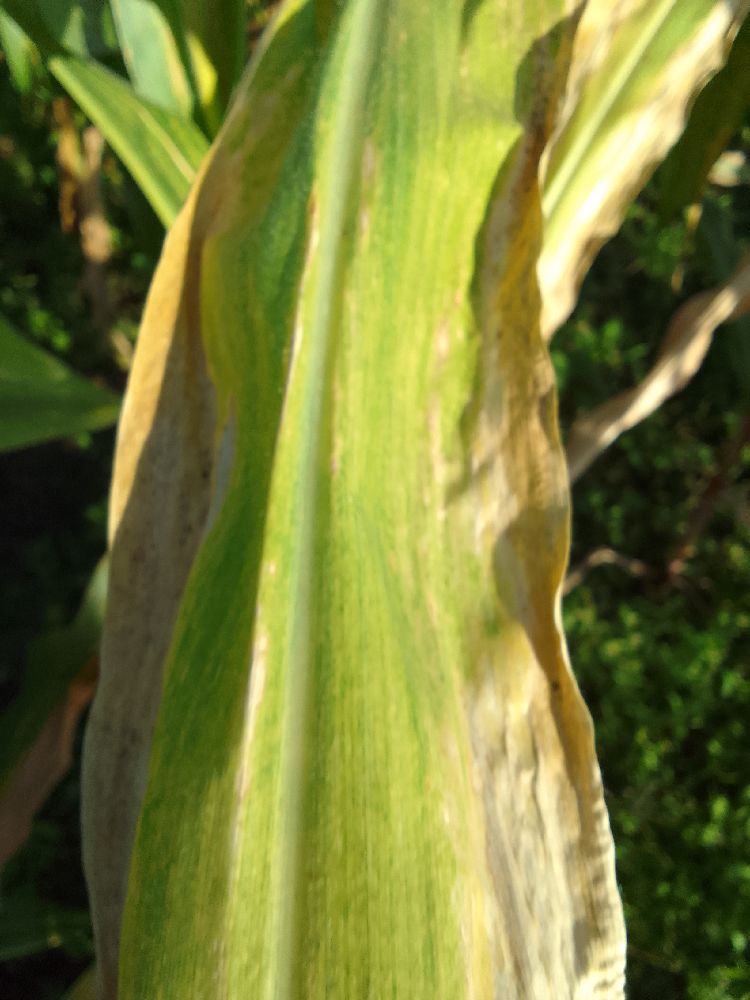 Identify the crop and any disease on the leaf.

maize, maize lethal necrosis
